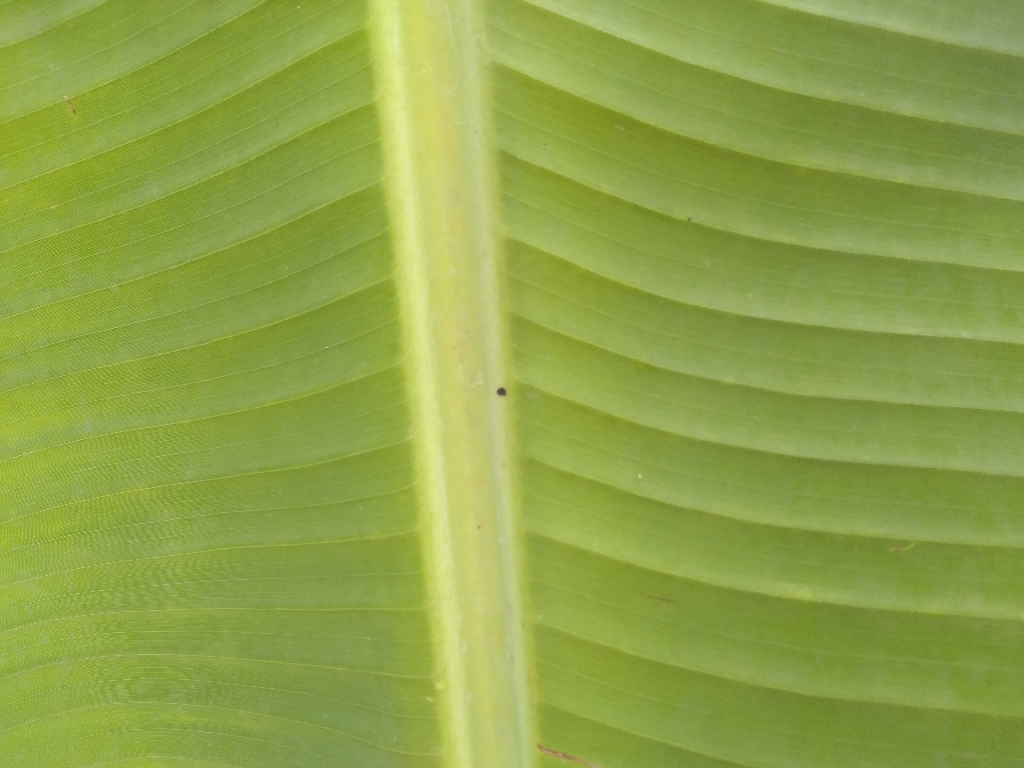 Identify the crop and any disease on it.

banana, healthy
